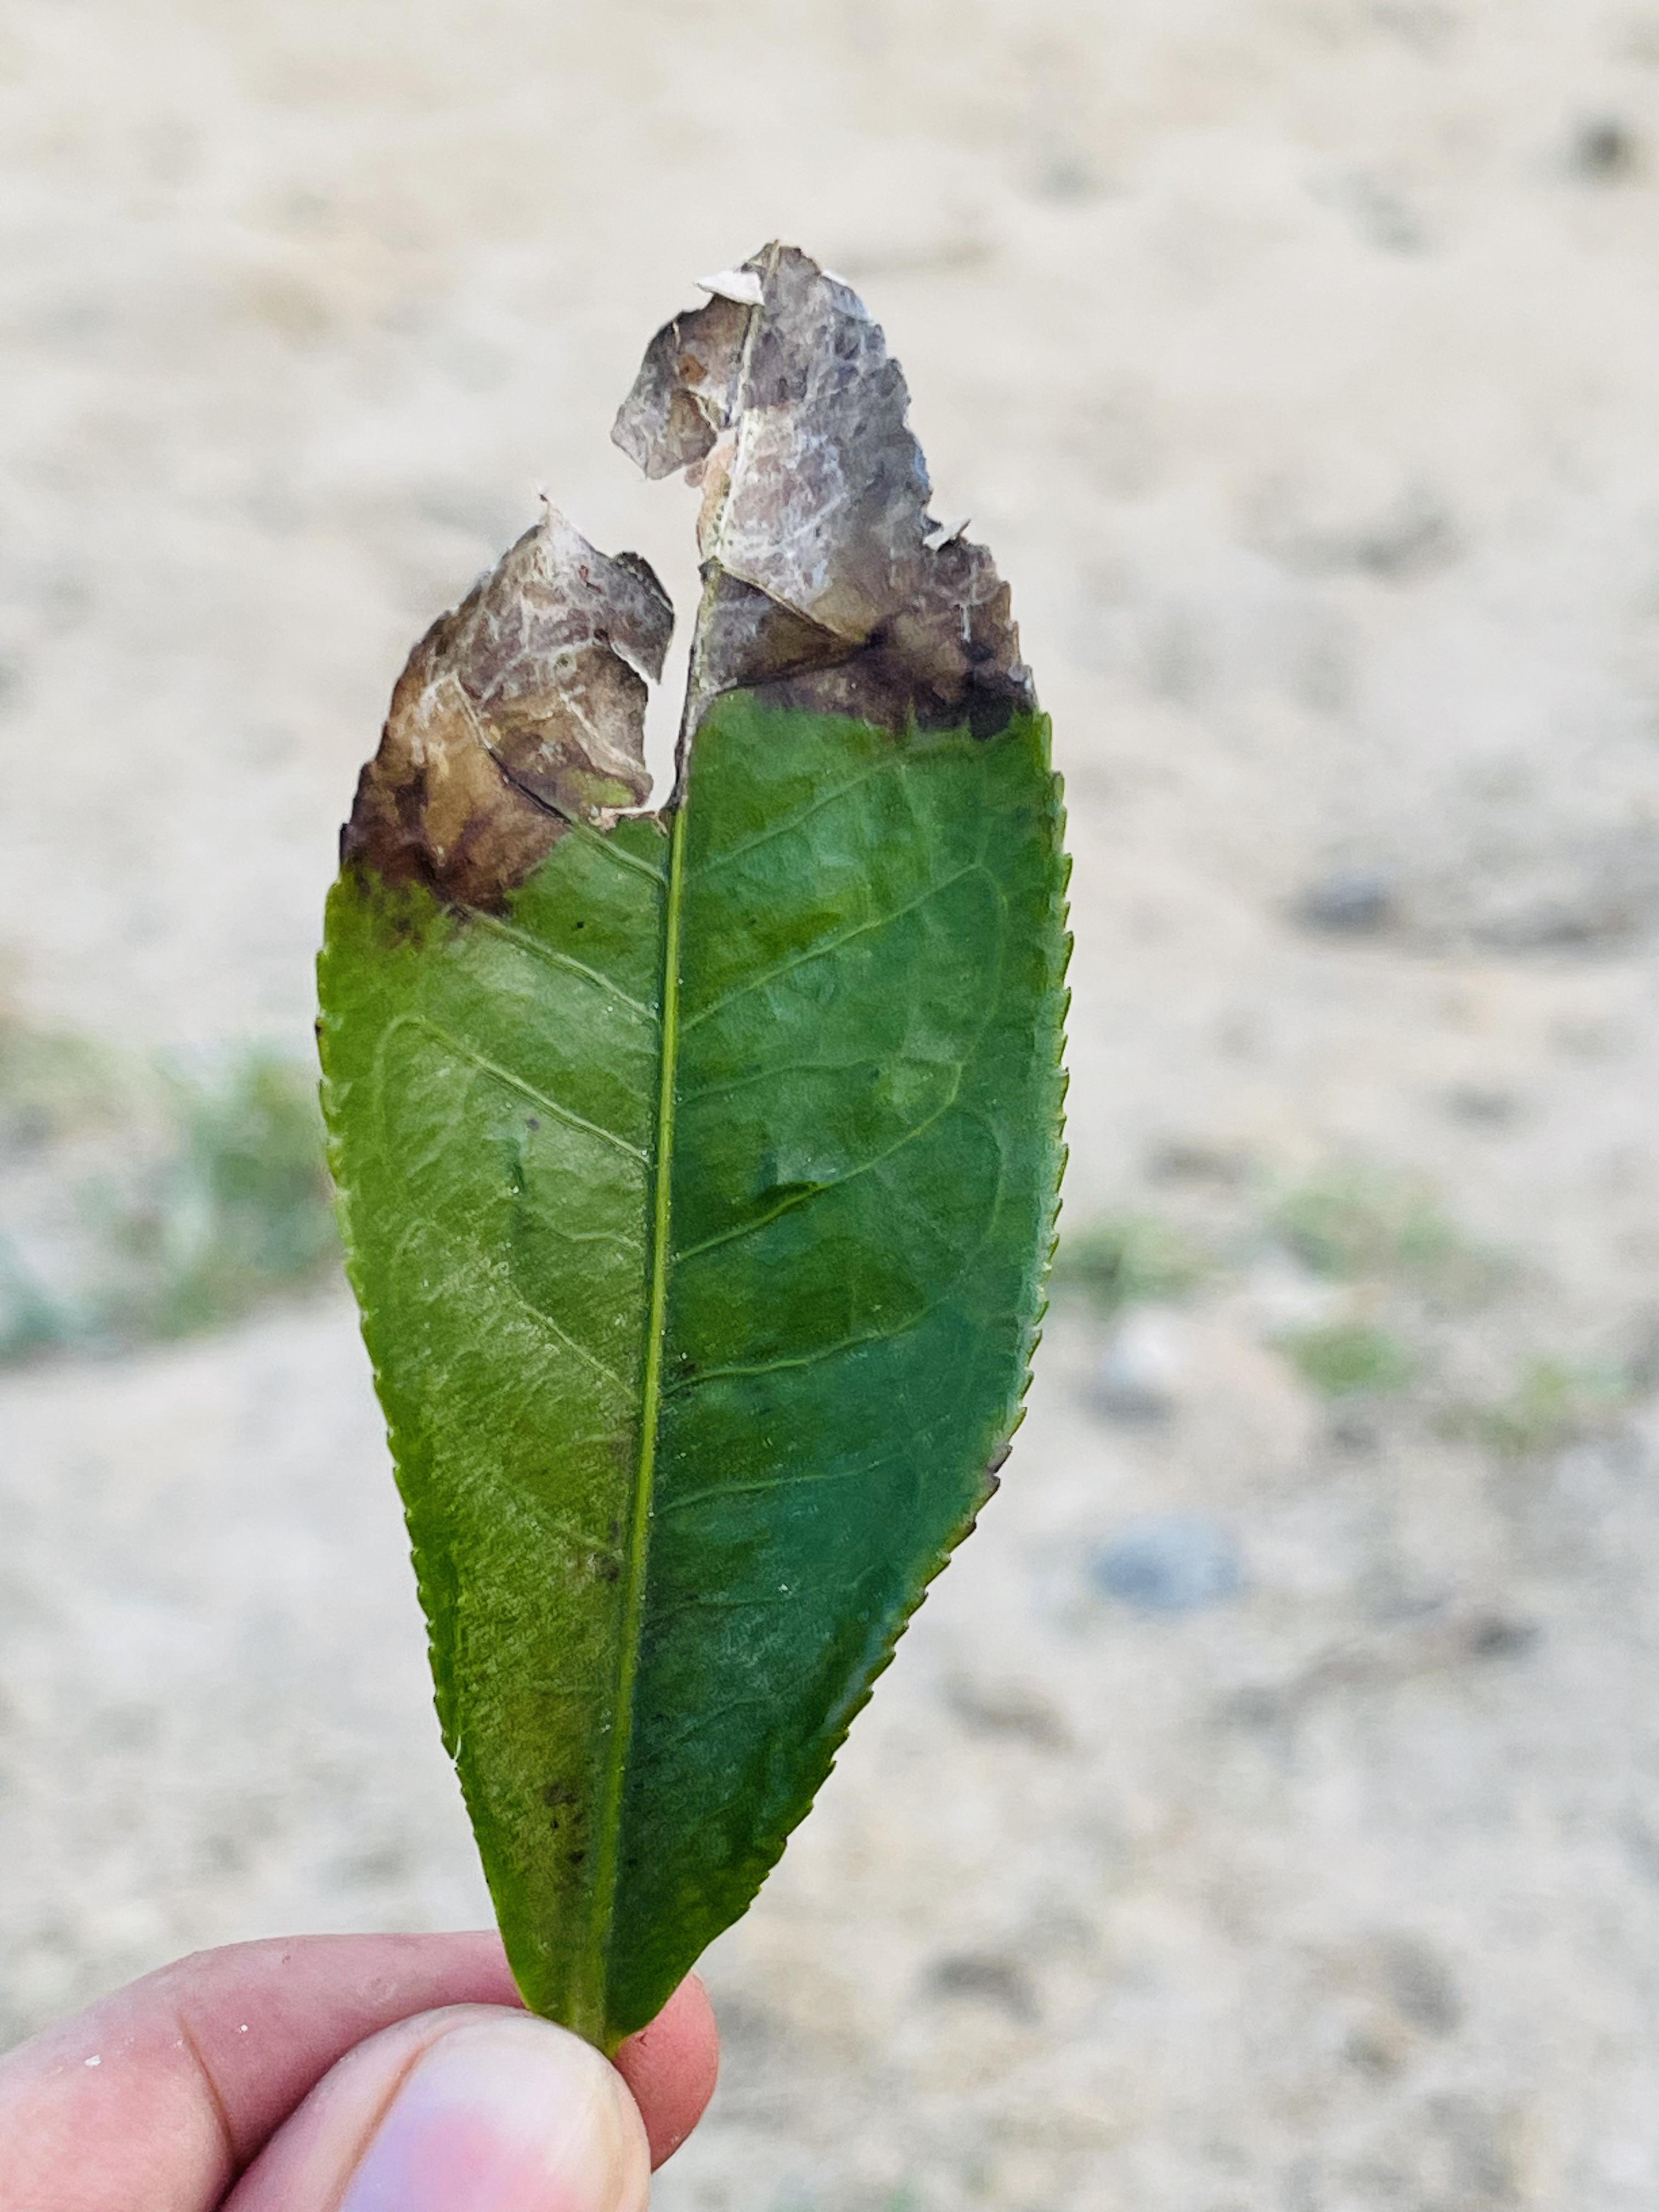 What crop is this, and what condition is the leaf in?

tea, blight
